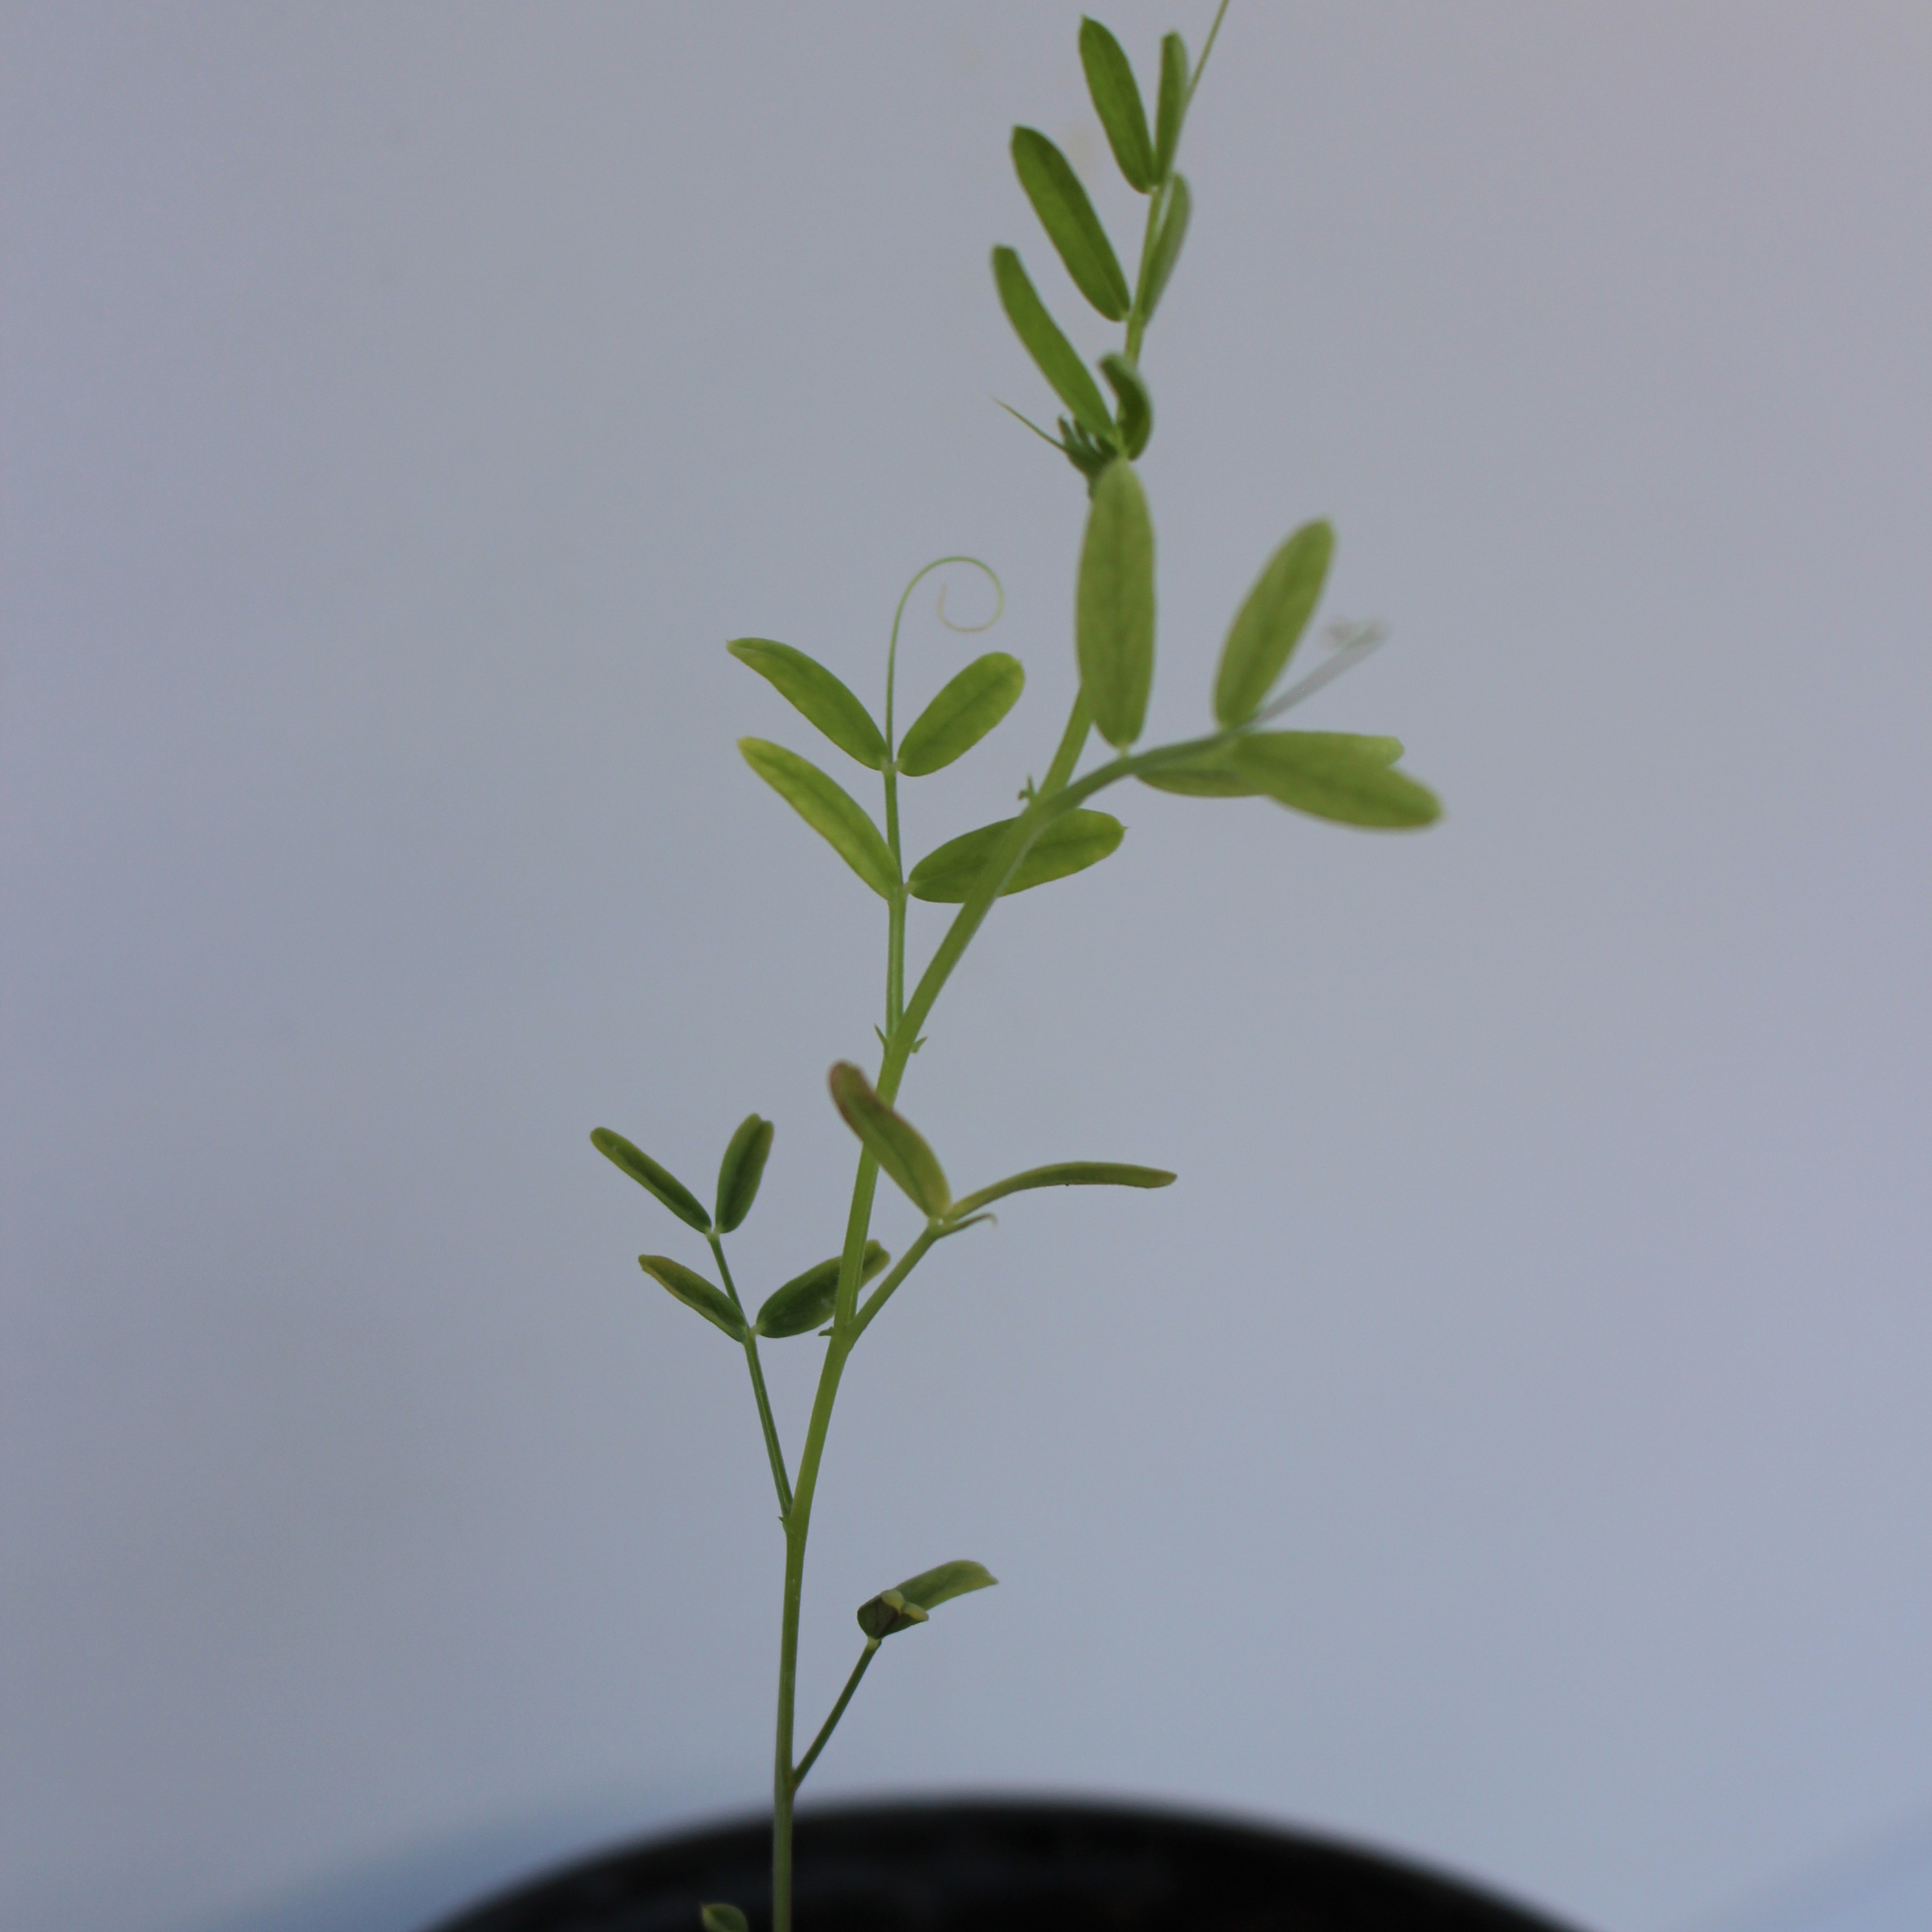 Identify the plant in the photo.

Vicia sativa
